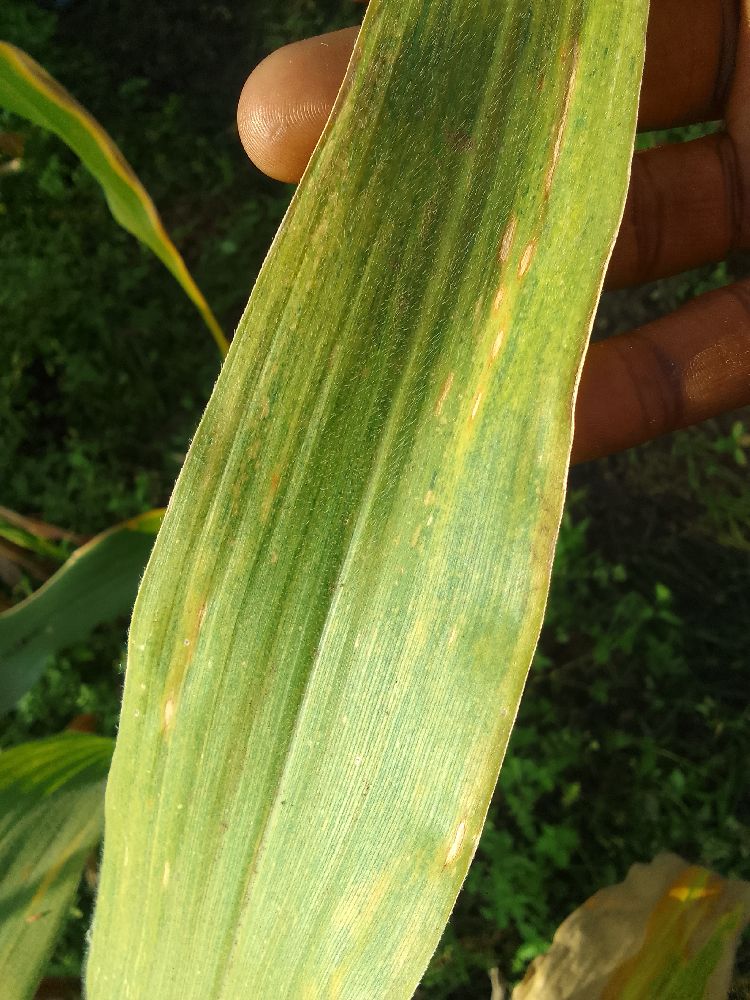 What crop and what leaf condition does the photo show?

maize, maize lethal necrosis
